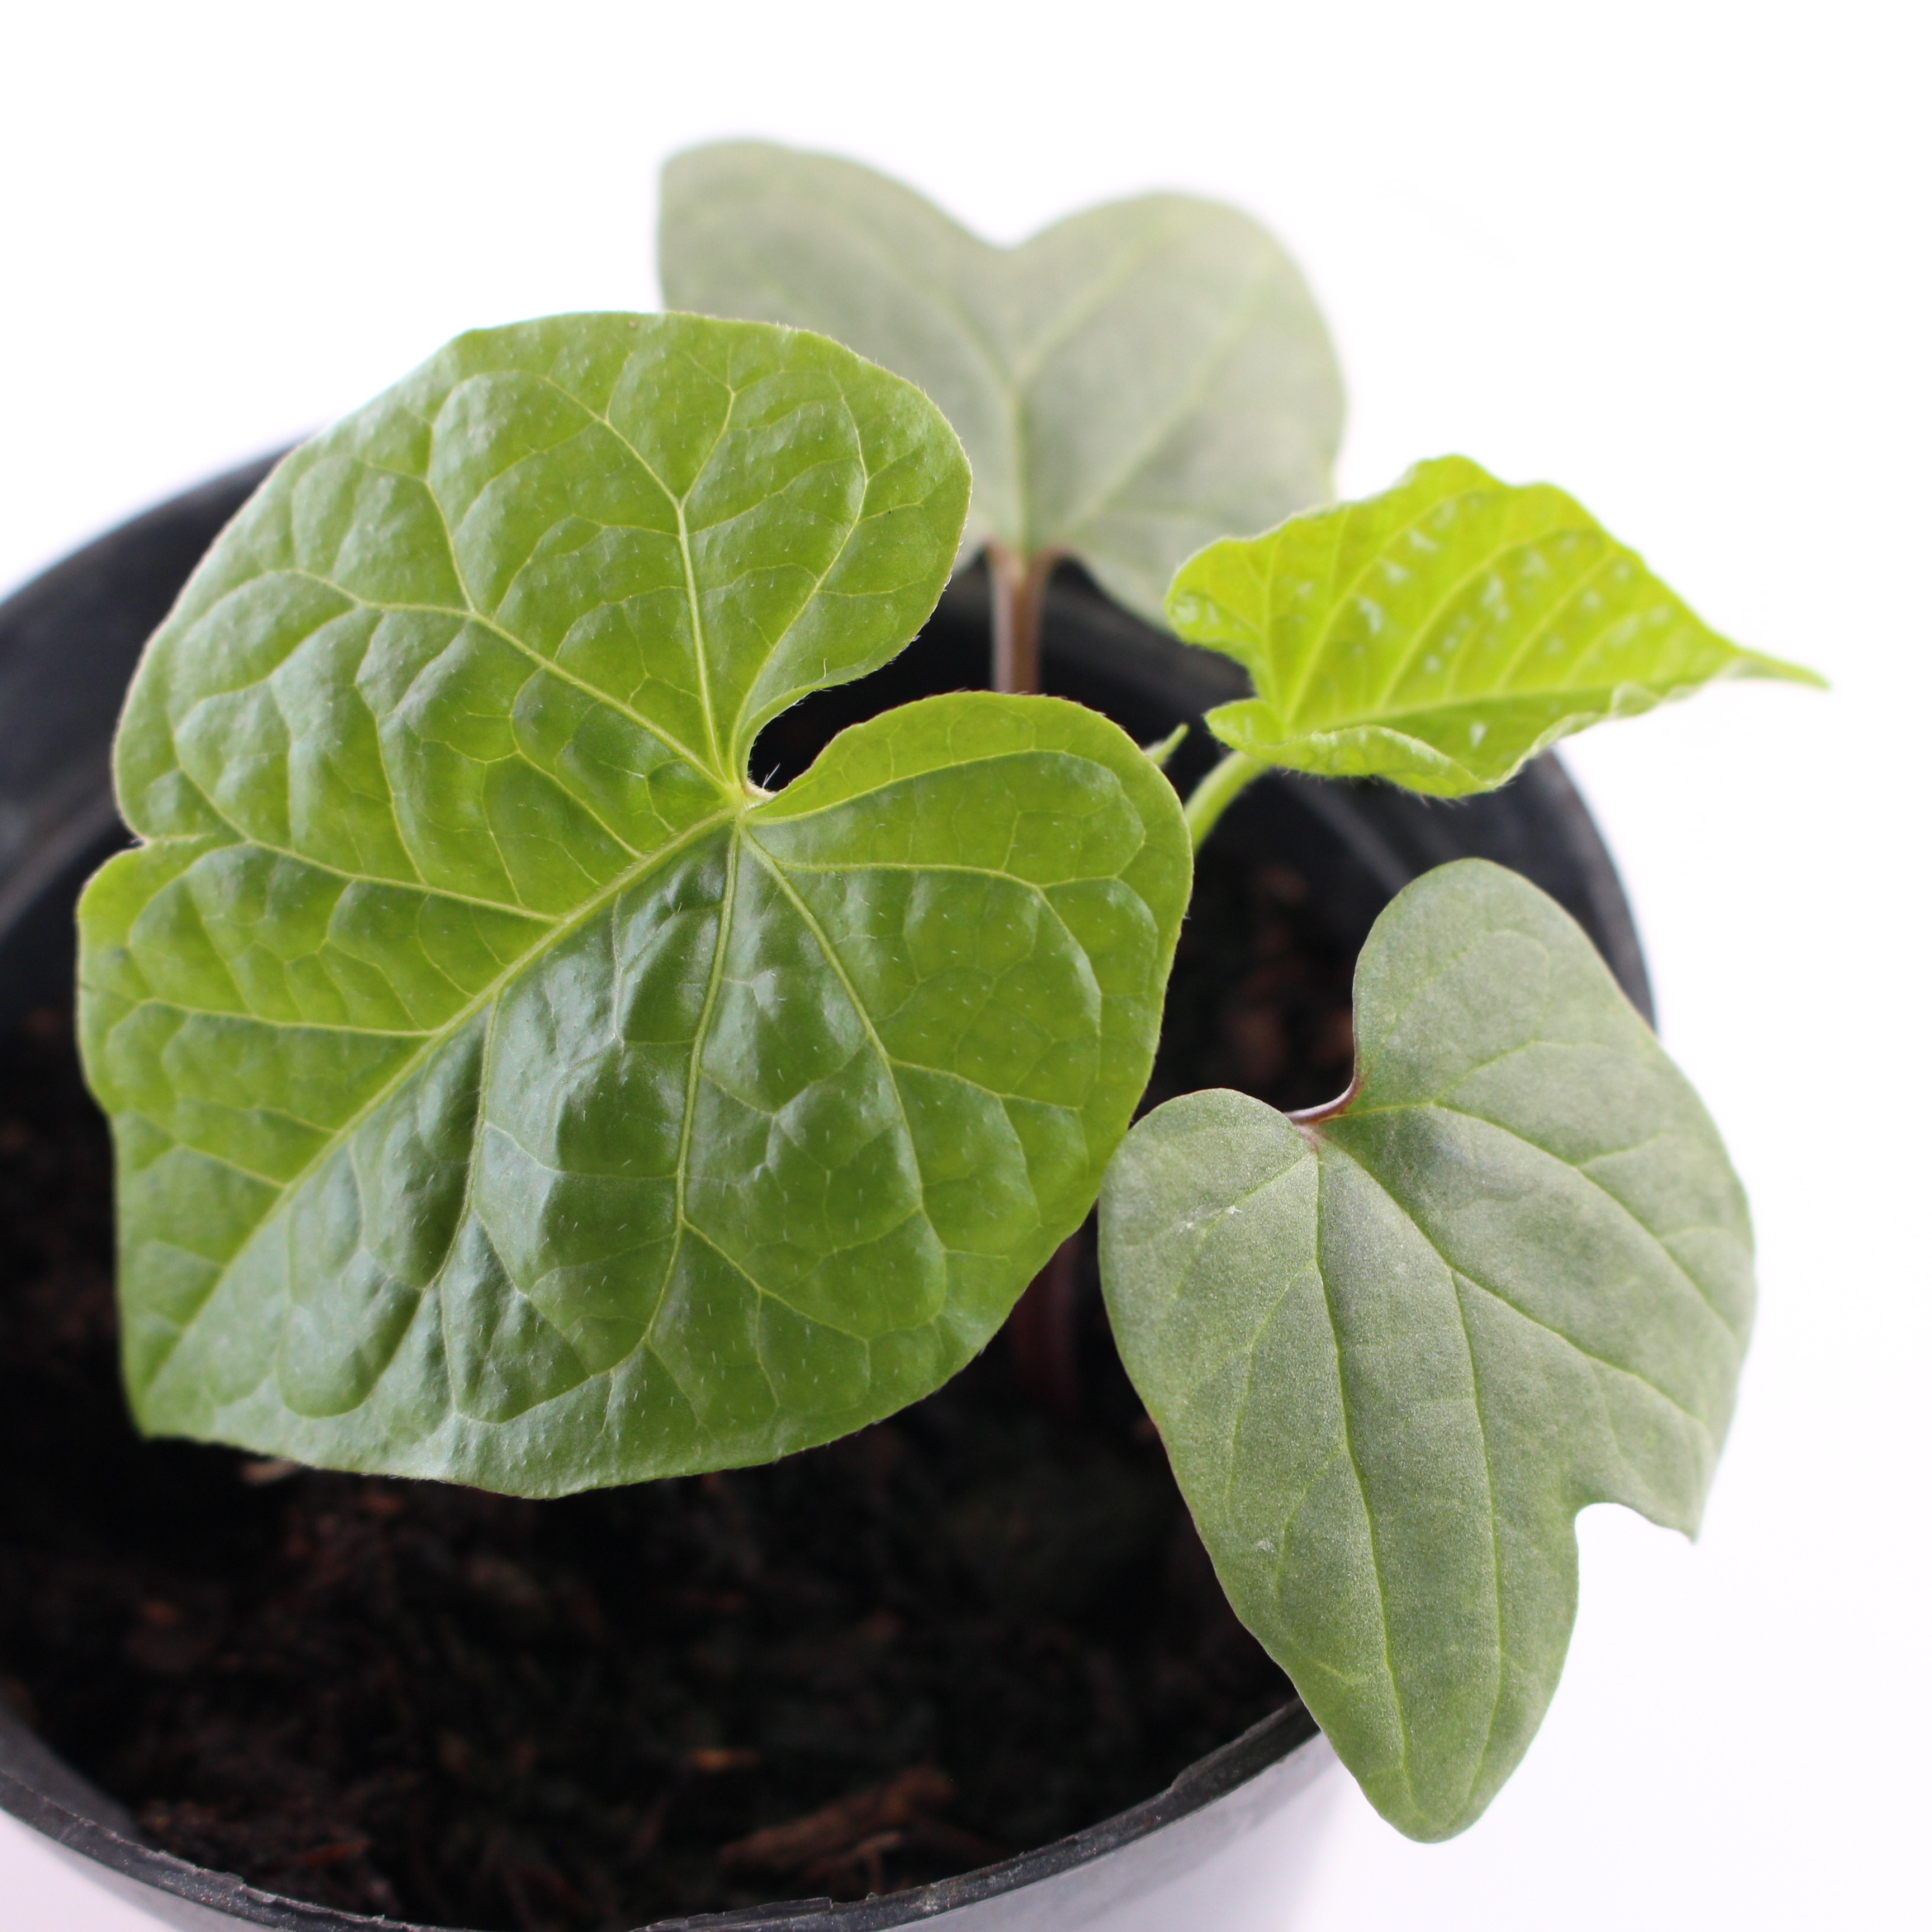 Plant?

Convolvulus arvensis
